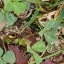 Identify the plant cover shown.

unstructured weed
